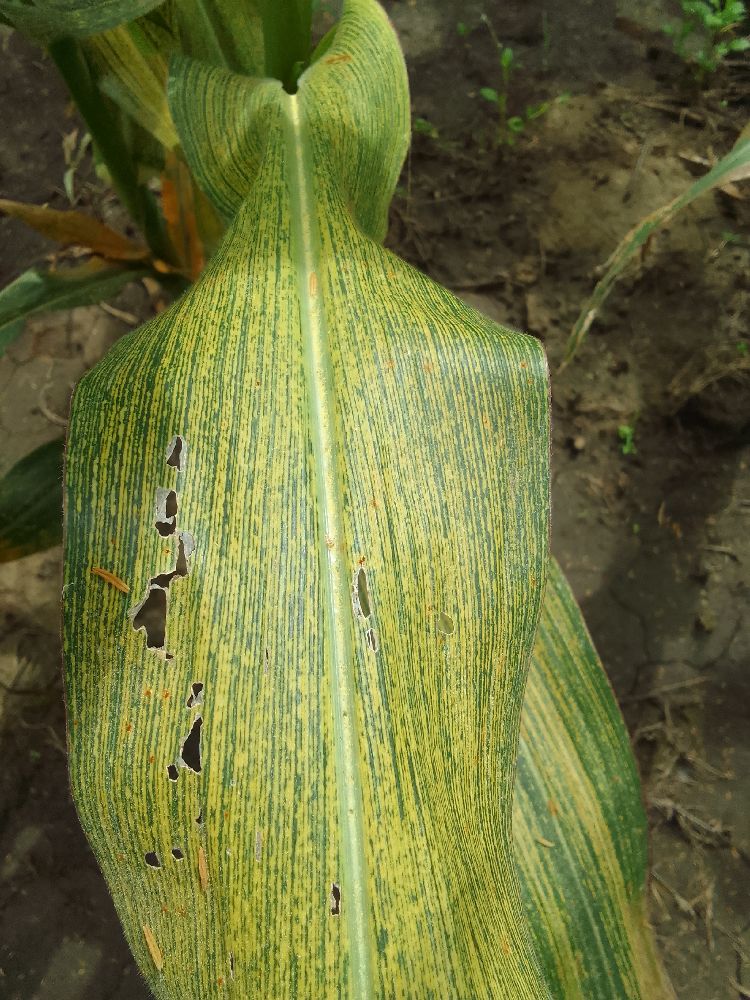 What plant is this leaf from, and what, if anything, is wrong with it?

maize, maize streak virus
